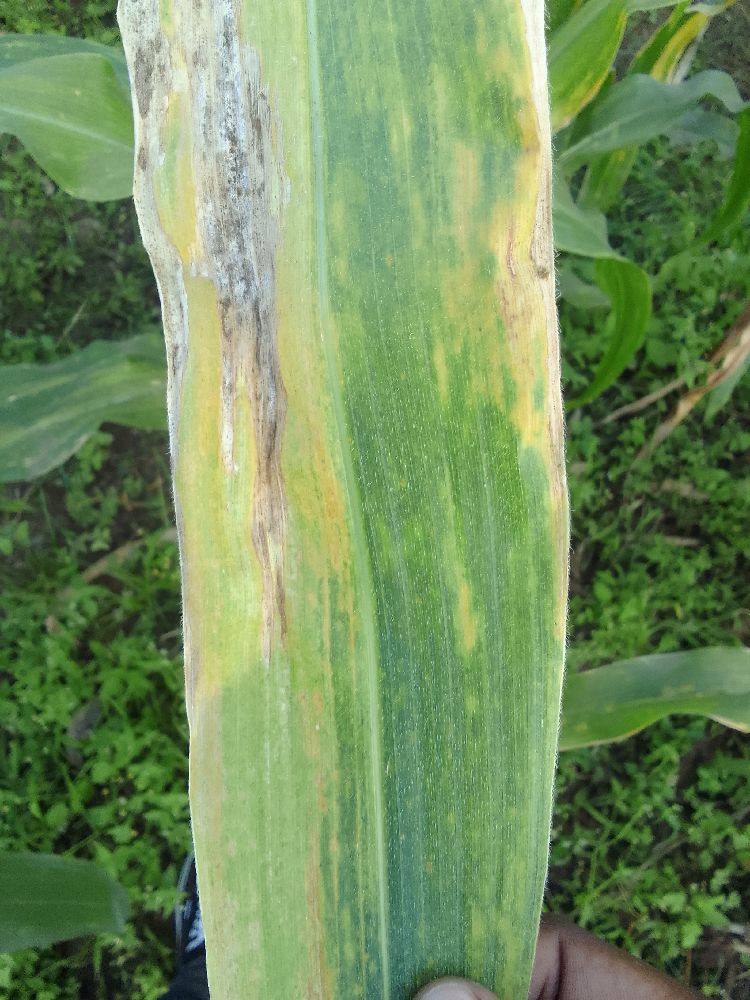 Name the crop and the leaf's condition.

maize, maize lethal necrosis
